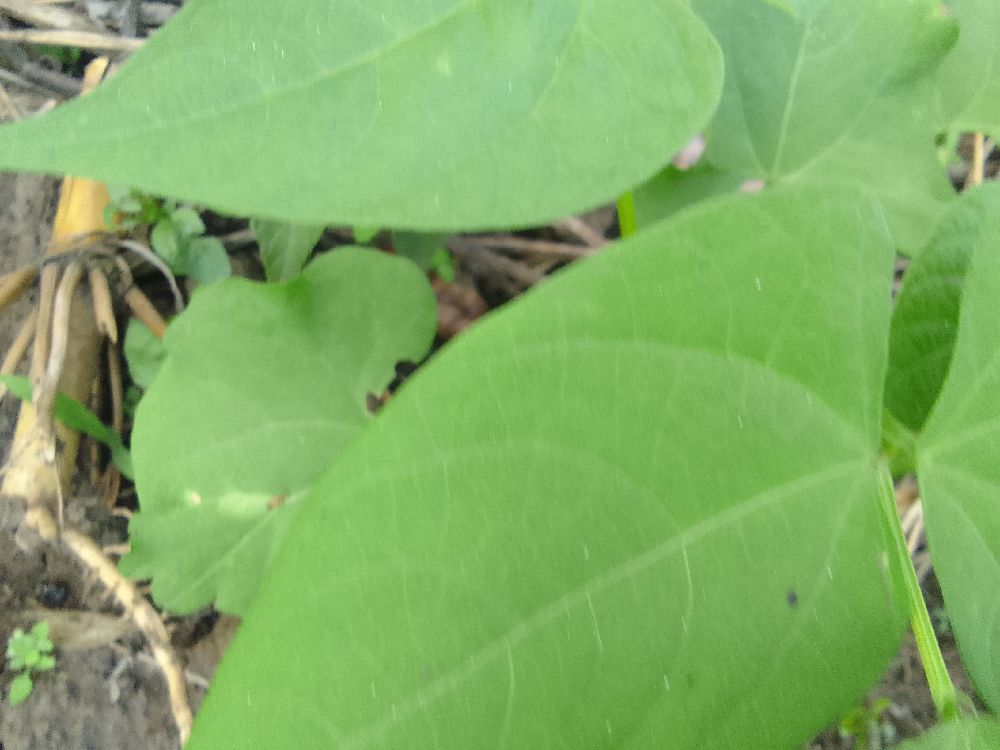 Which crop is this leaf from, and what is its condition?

common bean, healthy
